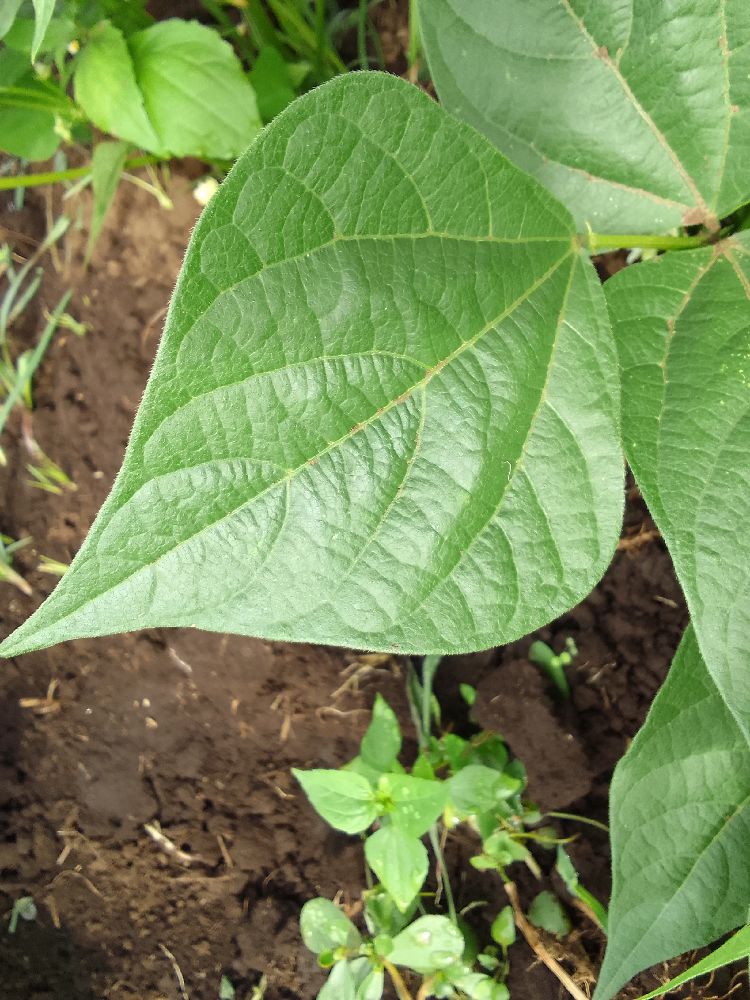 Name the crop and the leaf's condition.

common bean, healthy
